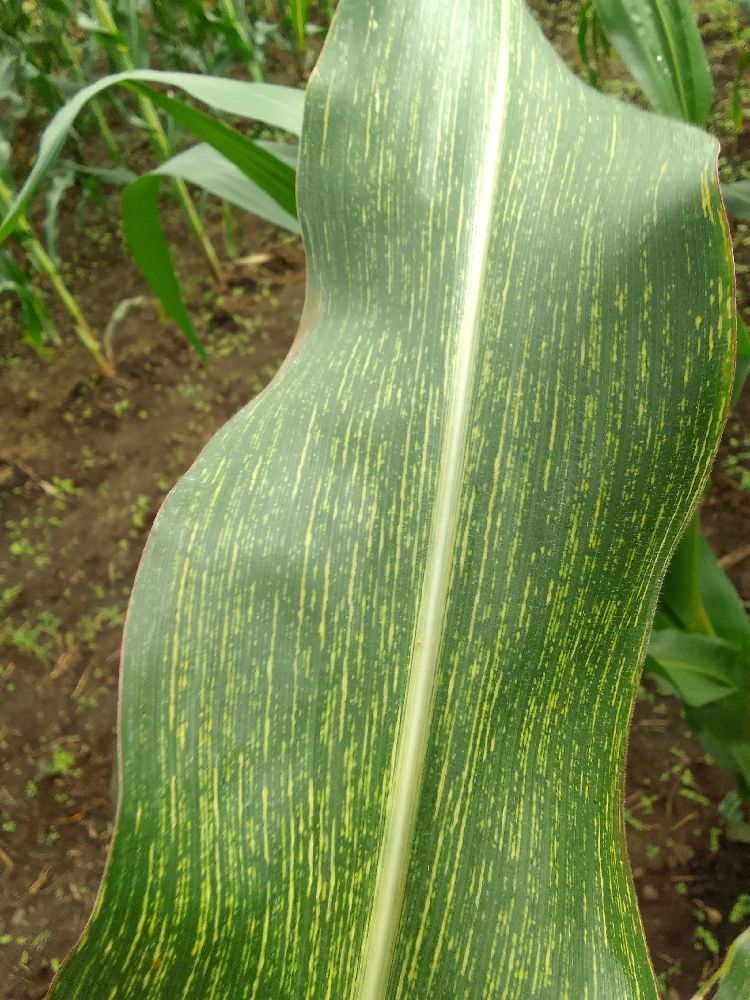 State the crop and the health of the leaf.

maize, maize streak virus
